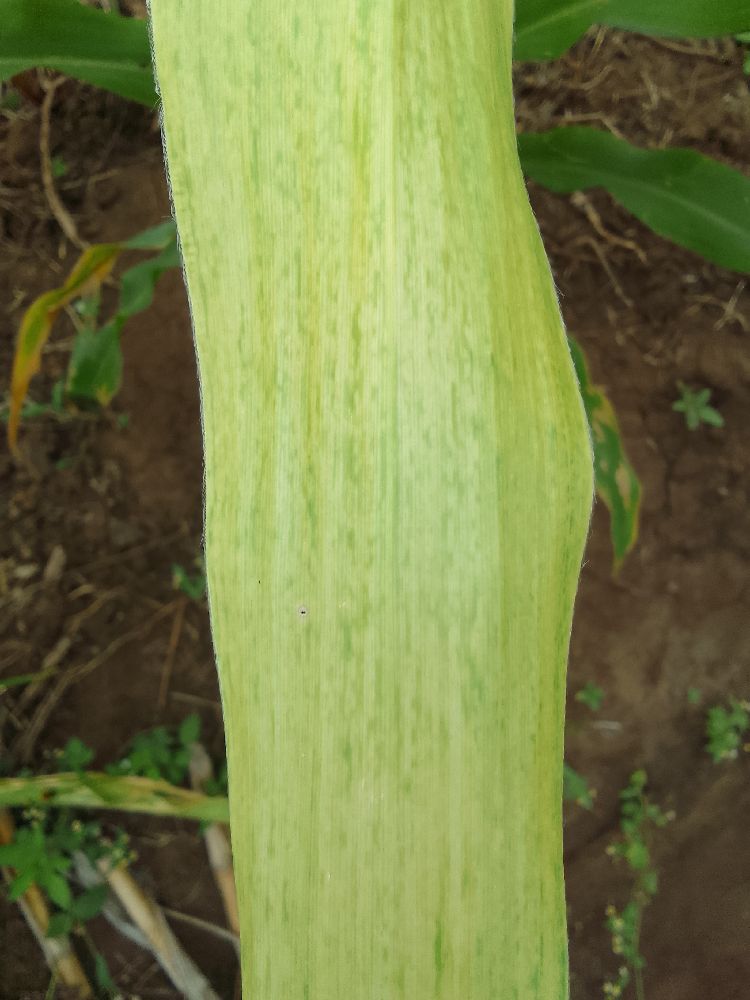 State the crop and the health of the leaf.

maize, maize lethal necrosis
